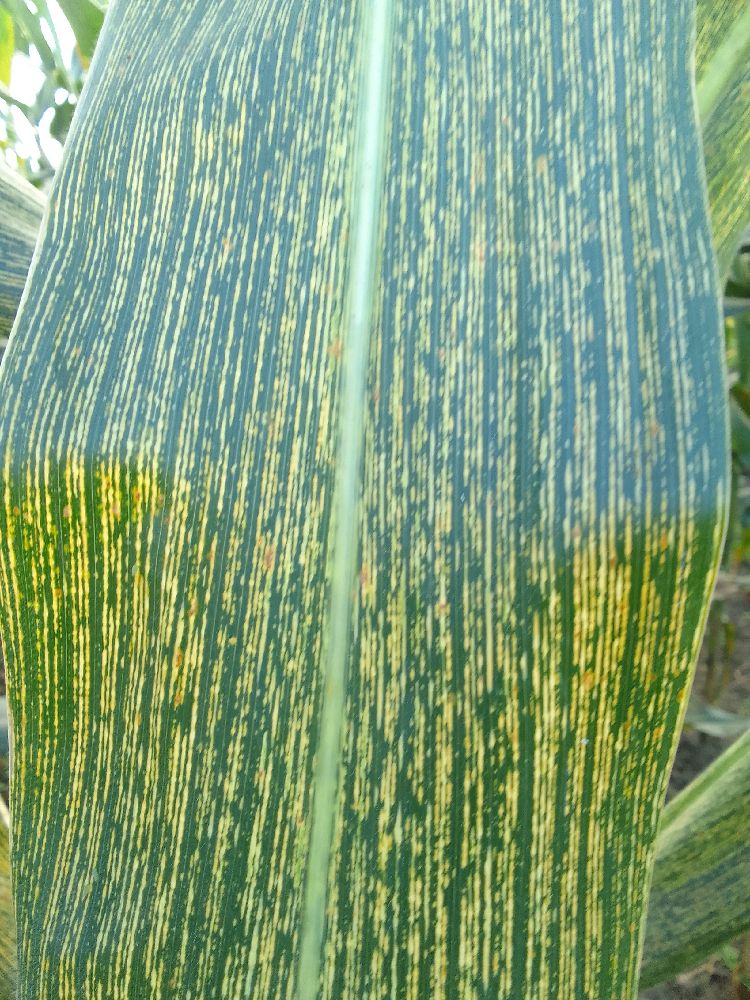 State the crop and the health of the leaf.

maize, maize streak virus
